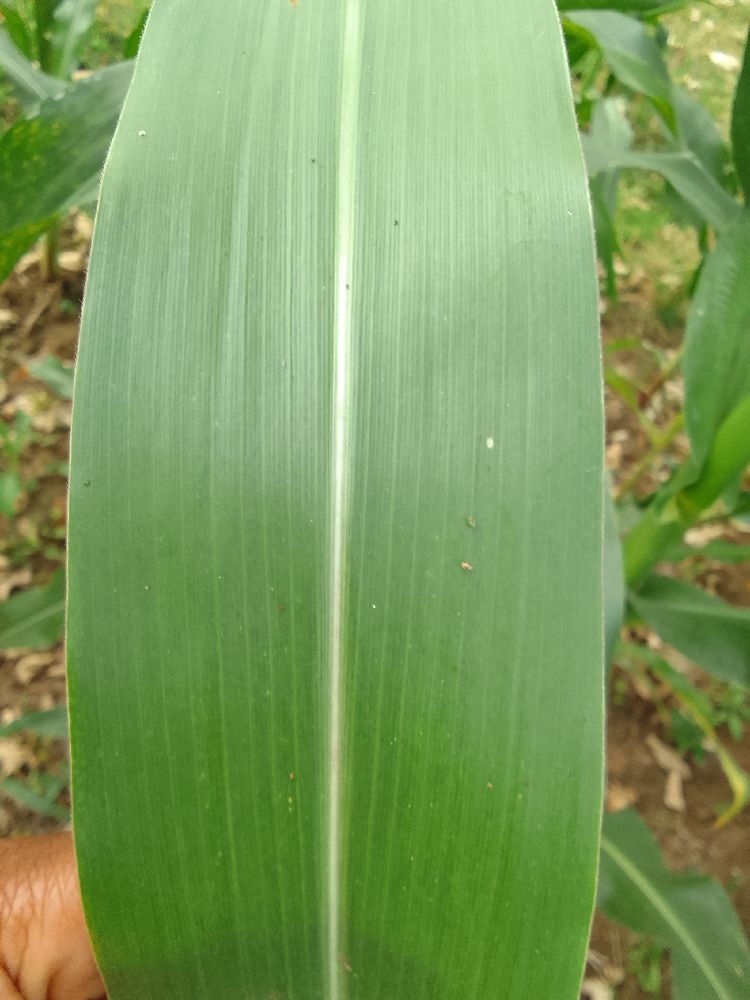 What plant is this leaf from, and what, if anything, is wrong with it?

maize, healthy
